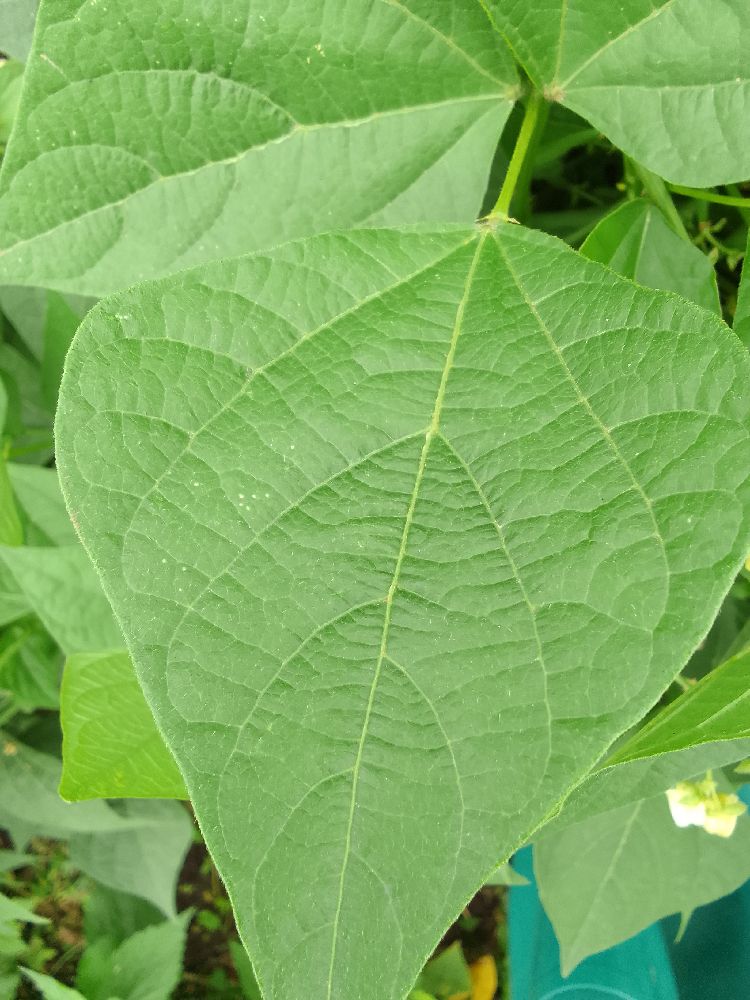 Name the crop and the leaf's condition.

common bean, healthy
